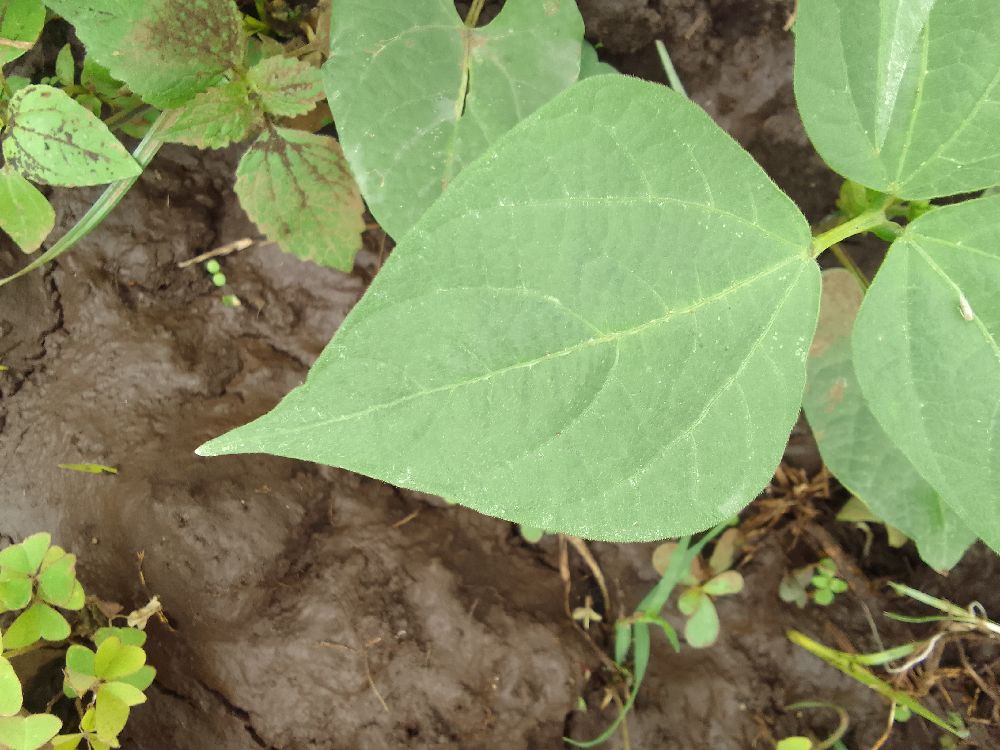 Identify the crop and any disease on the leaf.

common bean, healthy
